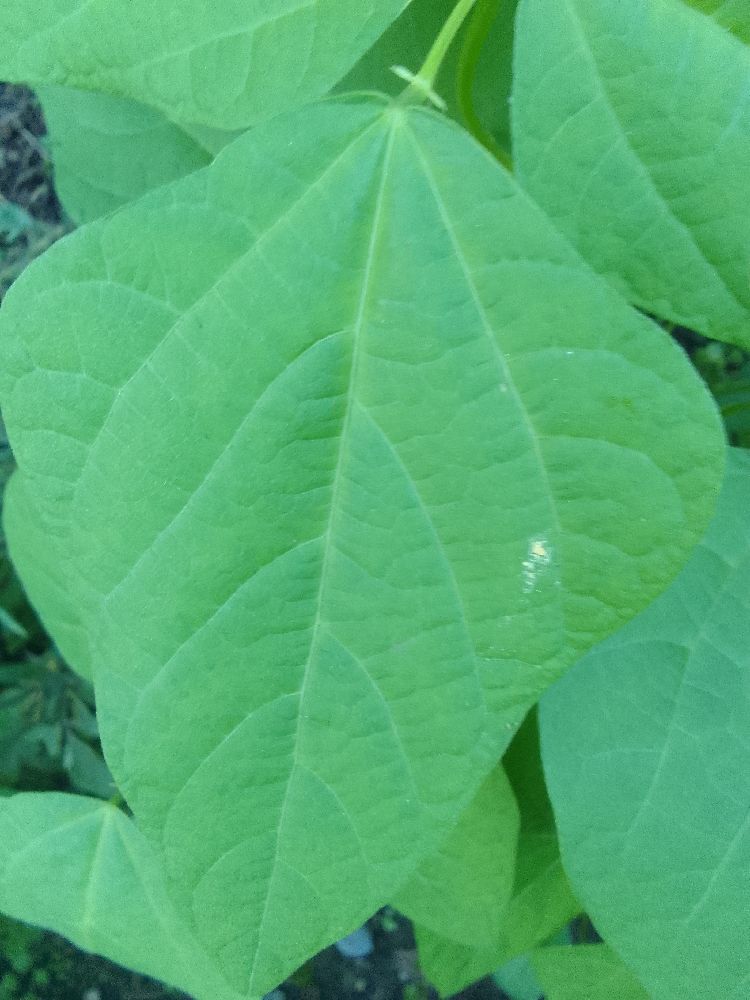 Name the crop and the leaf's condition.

common bean, healthy
